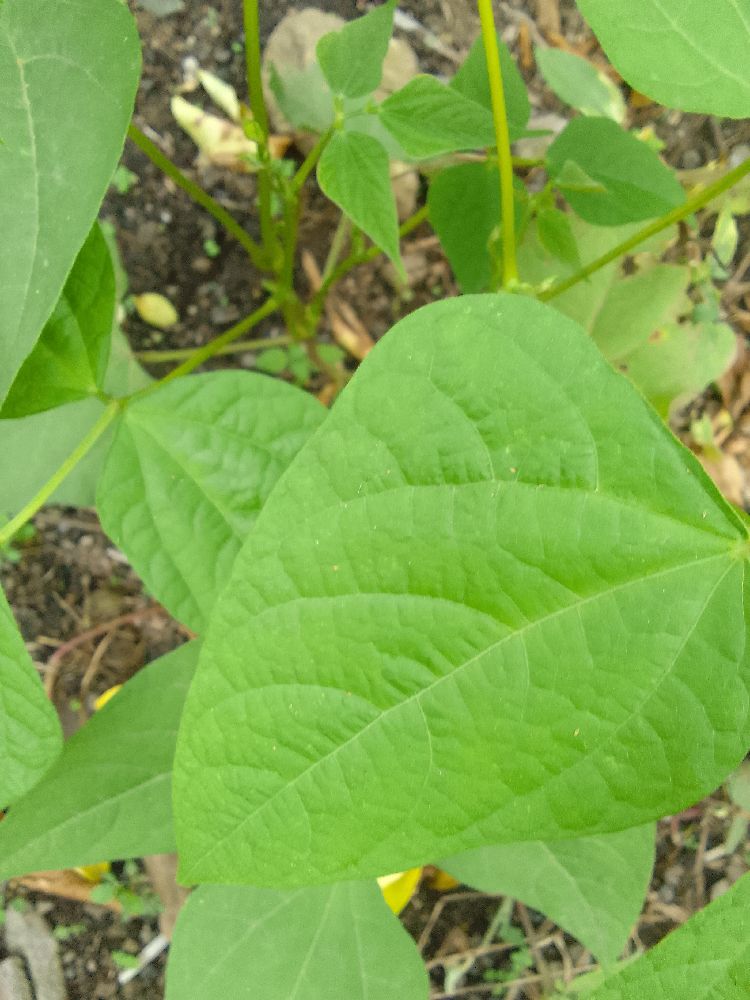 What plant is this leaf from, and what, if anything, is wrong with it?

common bean, healthy
